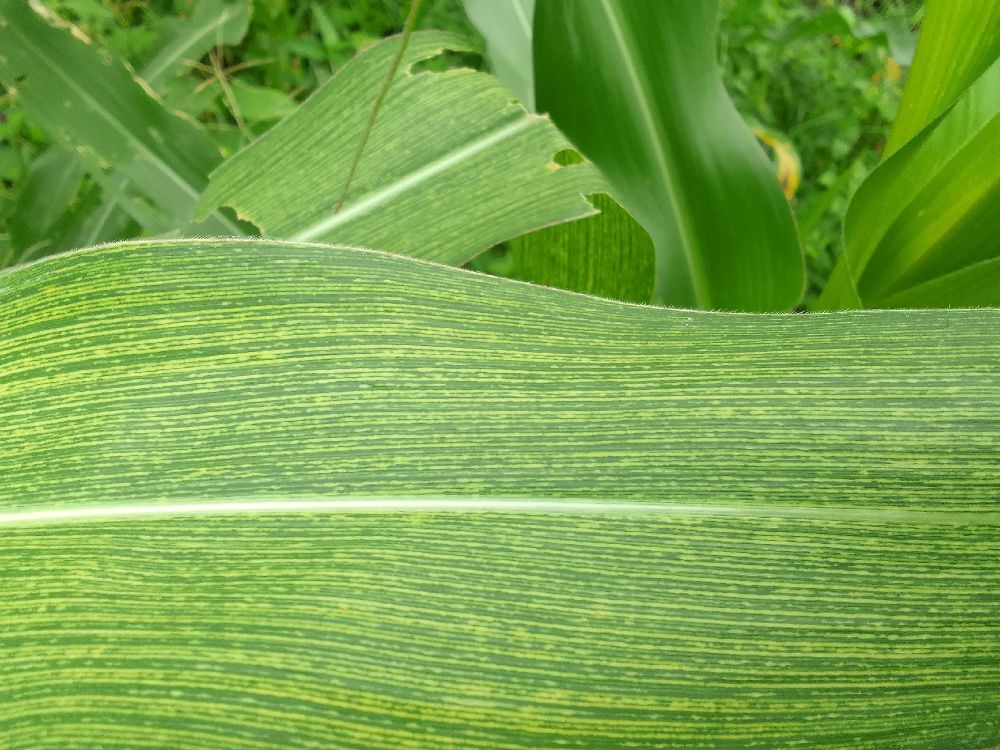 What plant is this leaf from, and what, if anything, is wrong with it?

maize, maize streak virus
